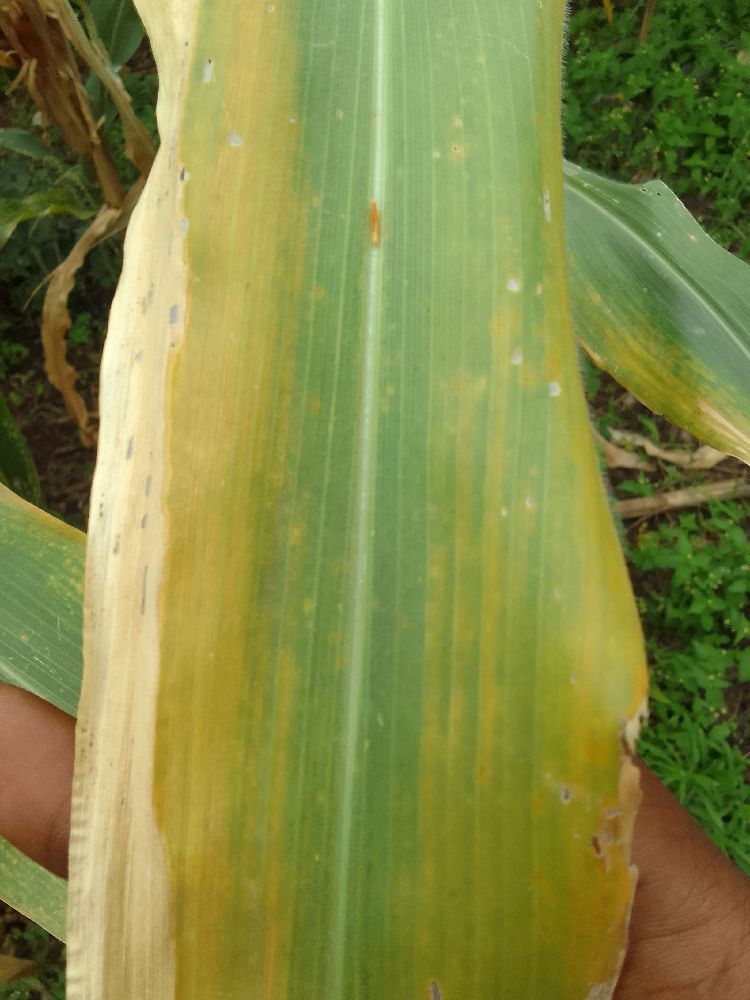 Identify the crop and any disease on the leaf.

maize, maize lethal necrosis
